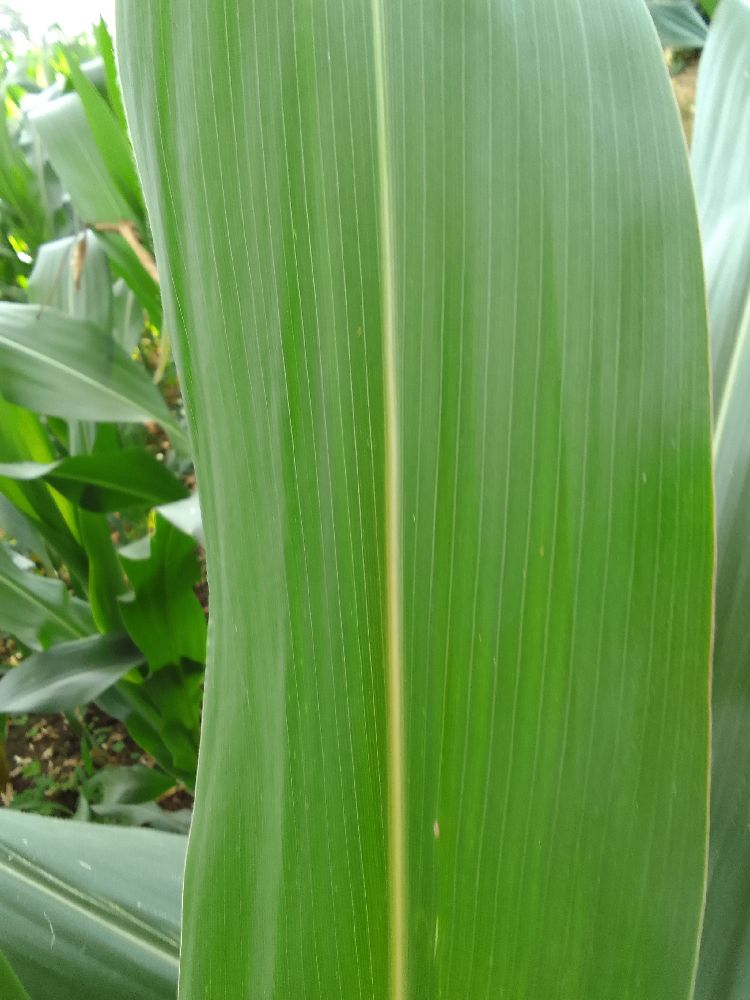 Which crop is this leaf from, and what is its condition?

maize, healthy
